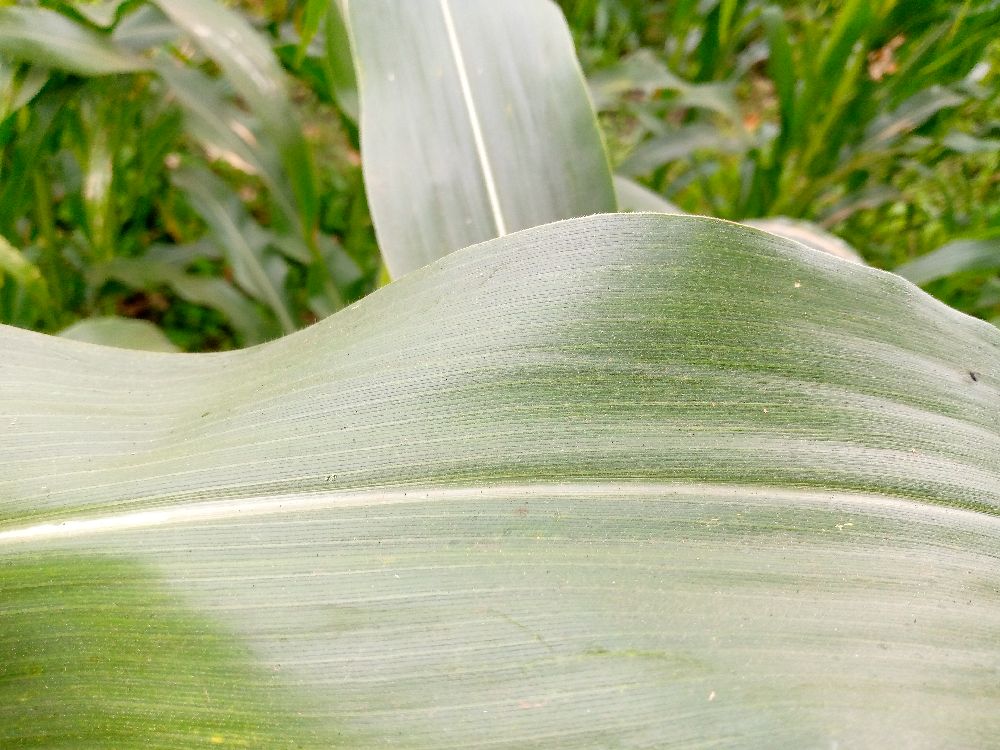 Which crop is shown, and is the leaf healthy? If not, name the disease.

maize, healthy
